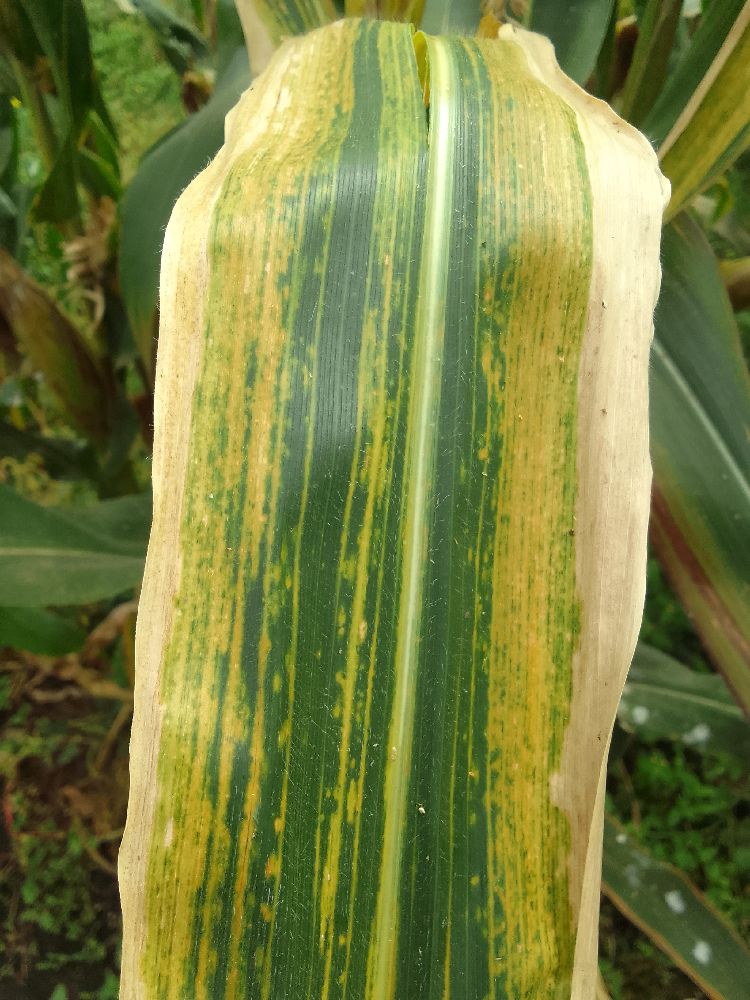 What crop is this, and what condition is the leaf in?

maize, maize lethal necrosis
